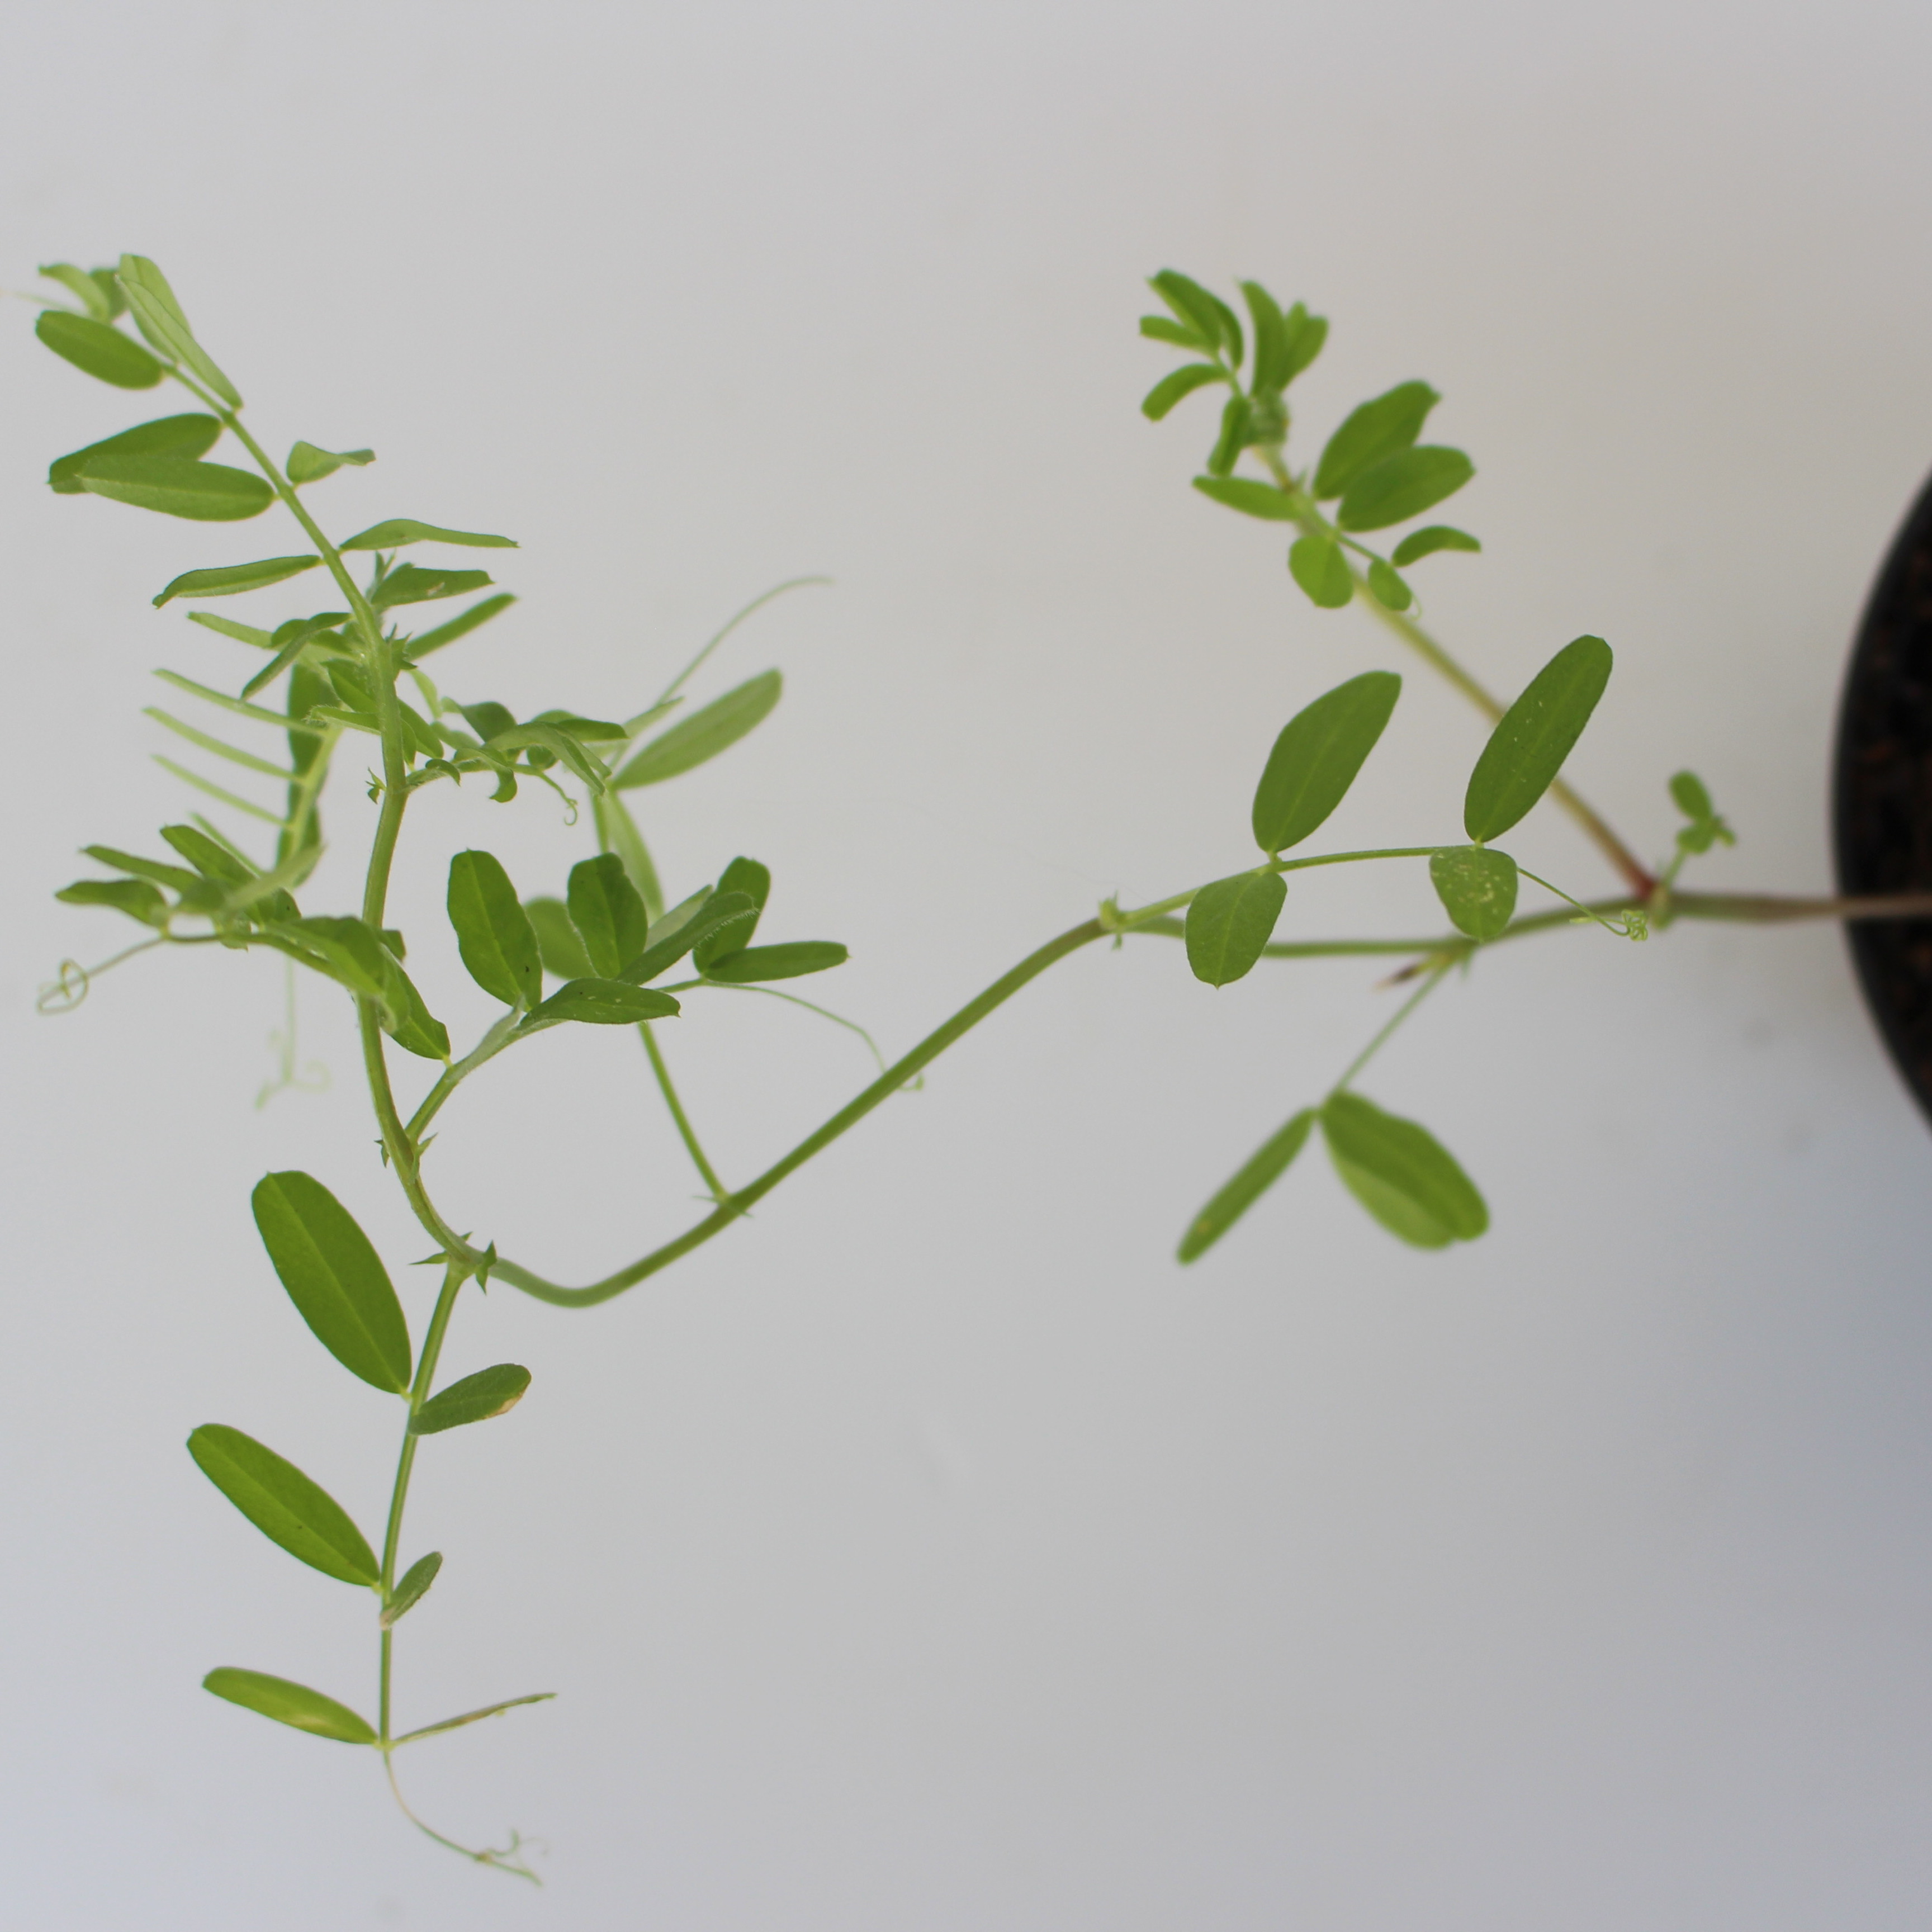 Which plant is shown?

Vicia sativa
